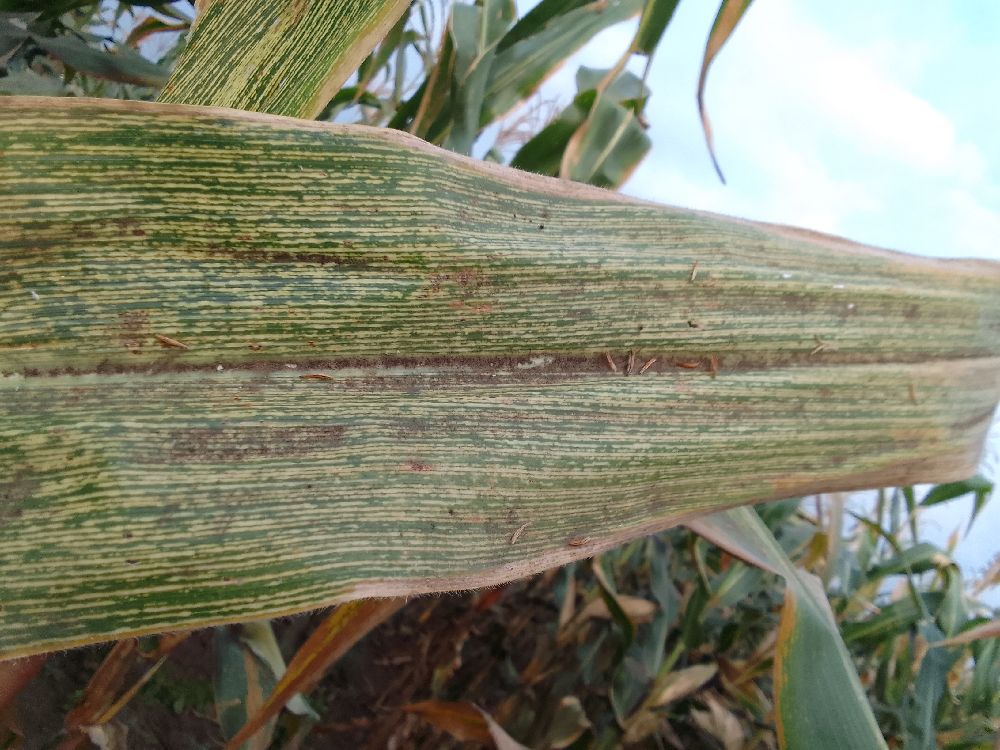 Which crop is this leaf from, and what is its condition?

maize, maize streak virus
